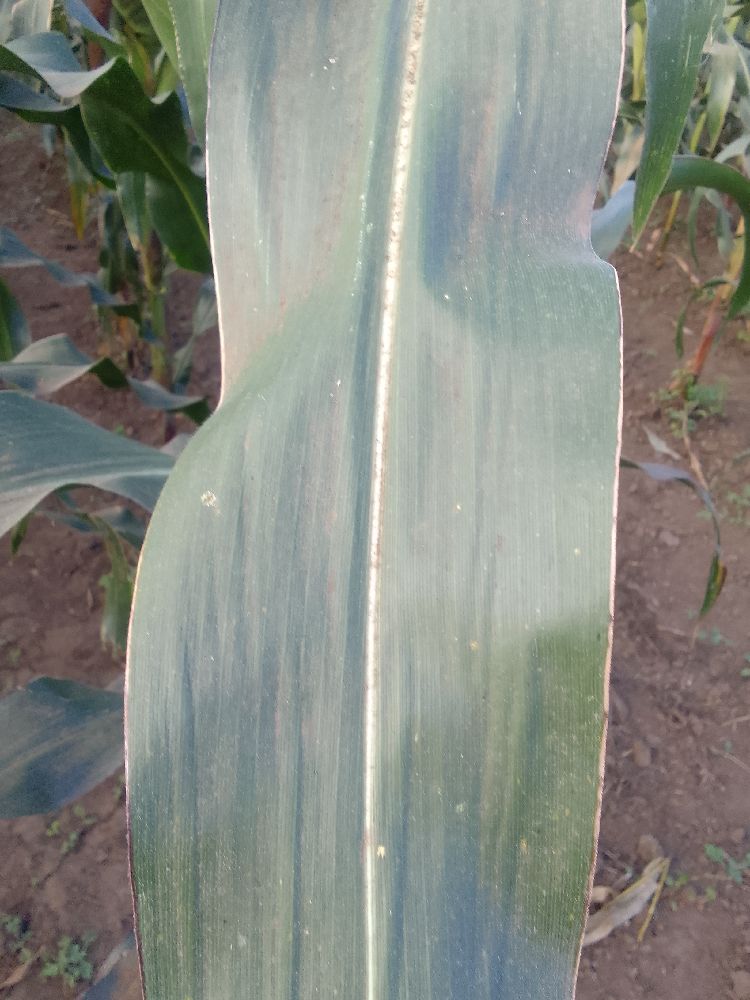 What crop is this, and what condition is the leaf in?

maize, healthy
